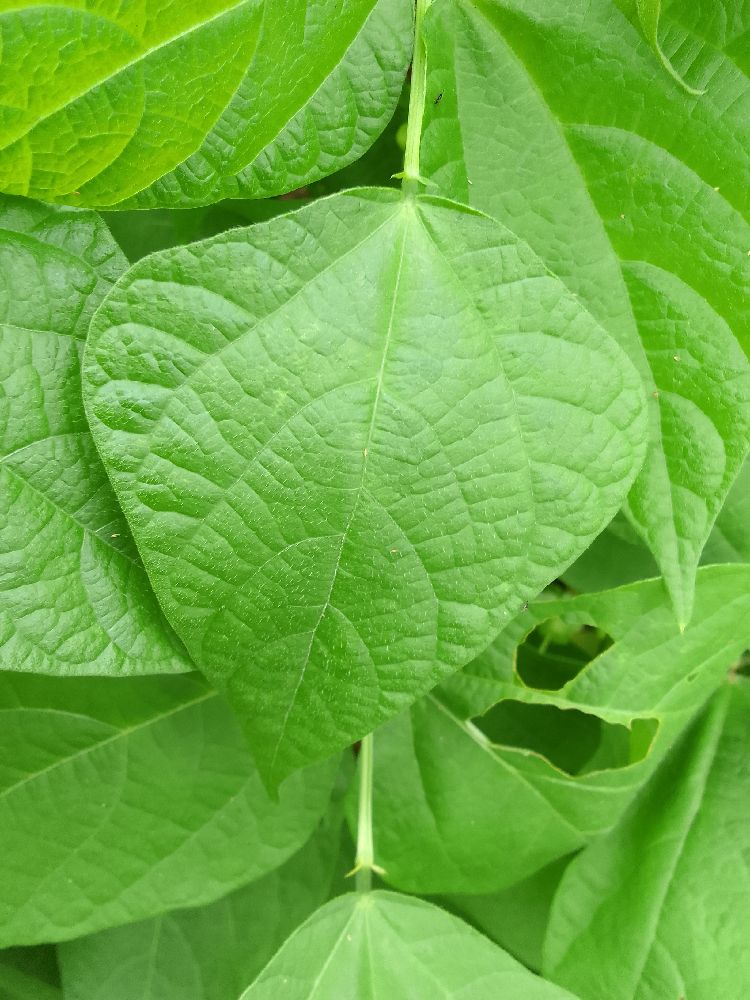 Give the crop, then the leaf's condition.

common bean, healthy
